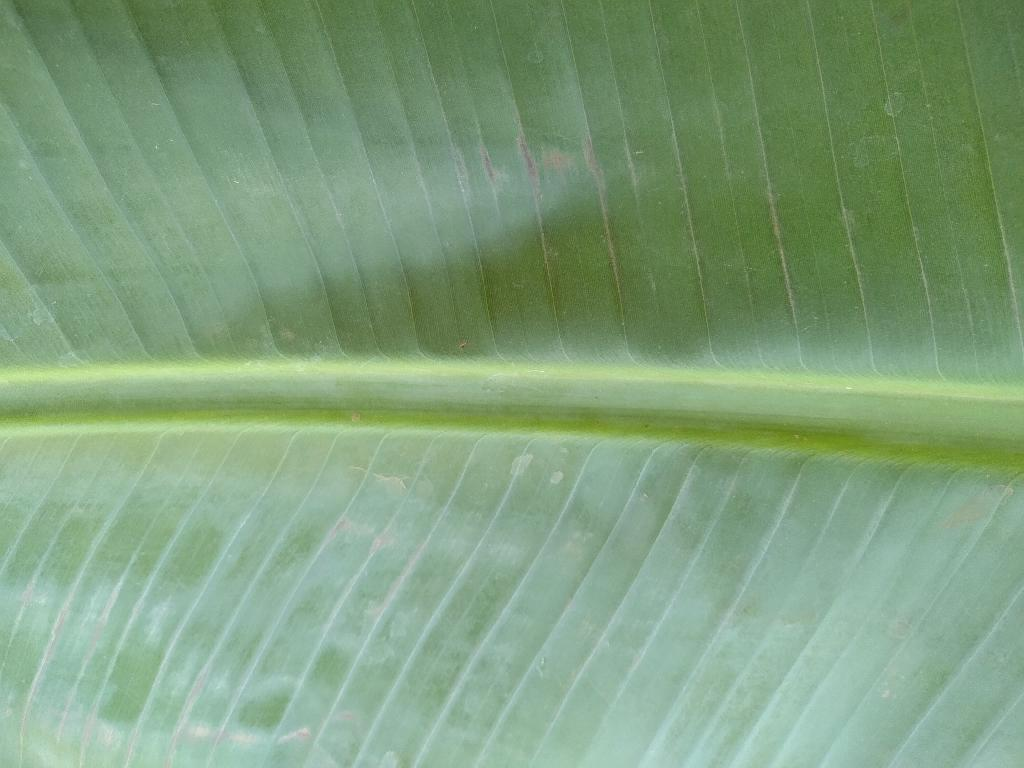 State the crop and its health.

banana, healthy
